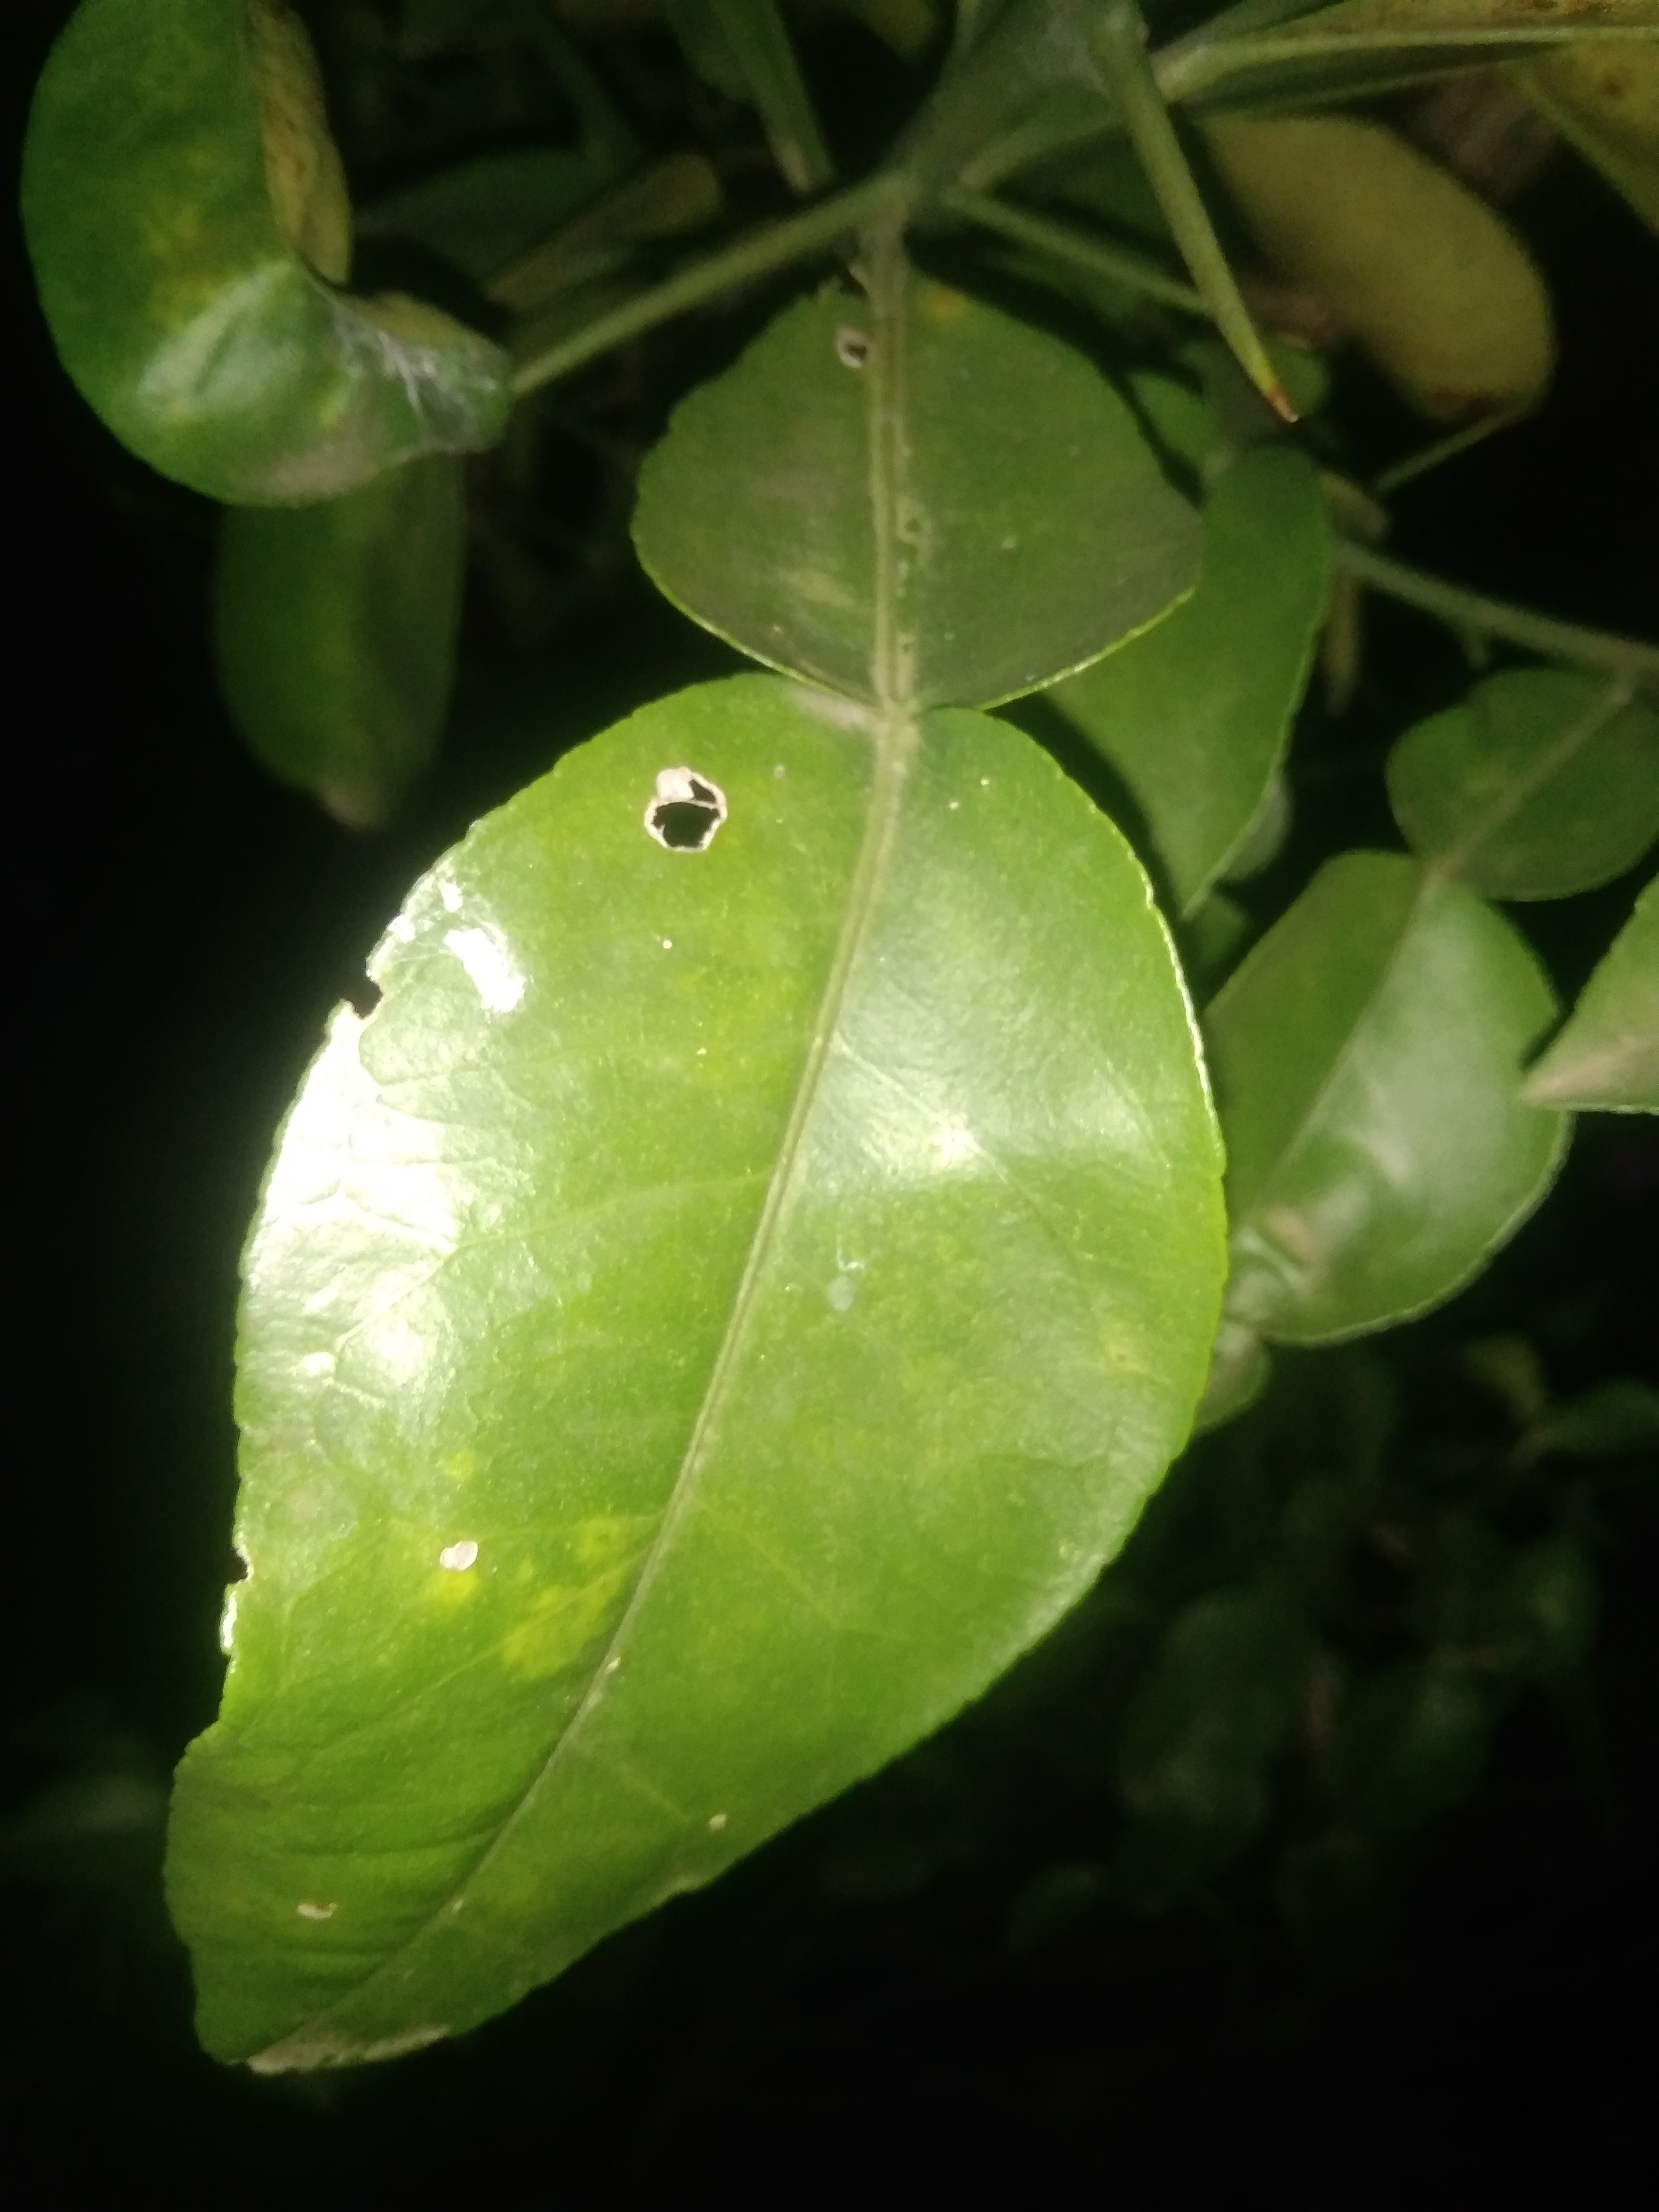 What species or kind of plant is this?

lemon
